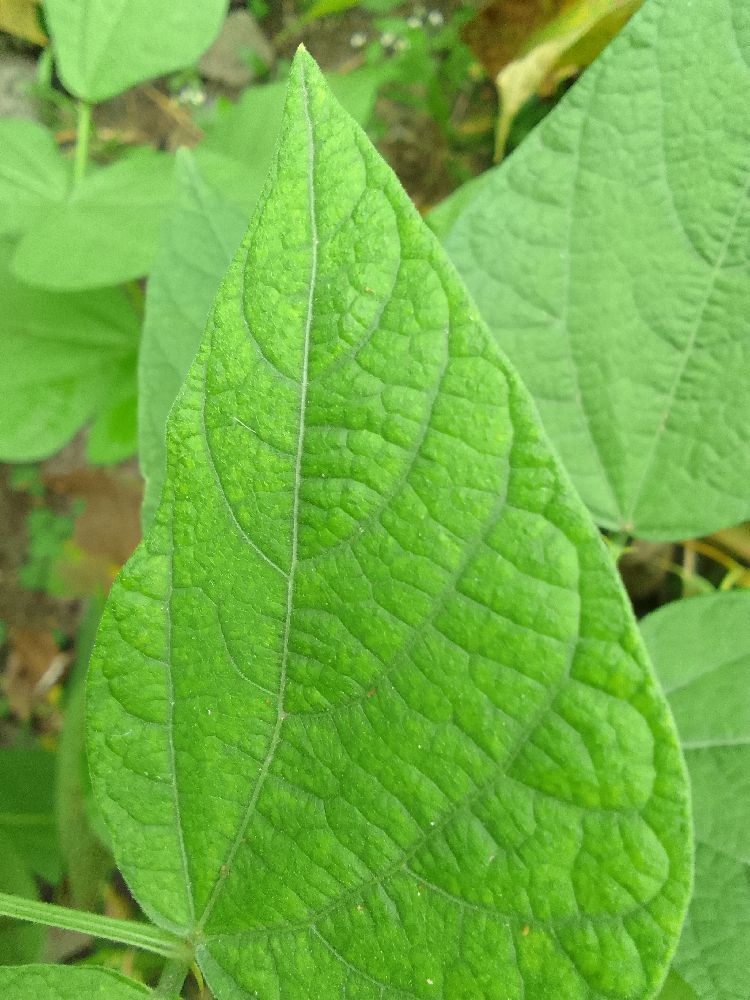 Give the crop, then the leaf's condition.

common bean, healthy
